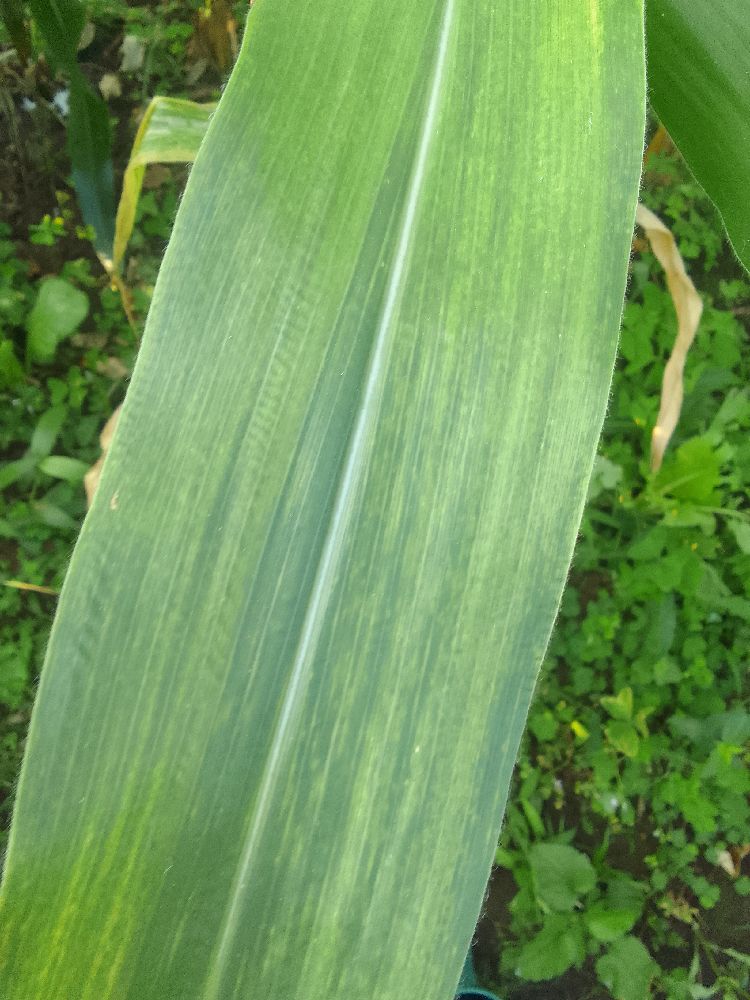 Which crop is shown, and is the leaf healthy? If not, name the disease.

maize, maize lethal necrosis
